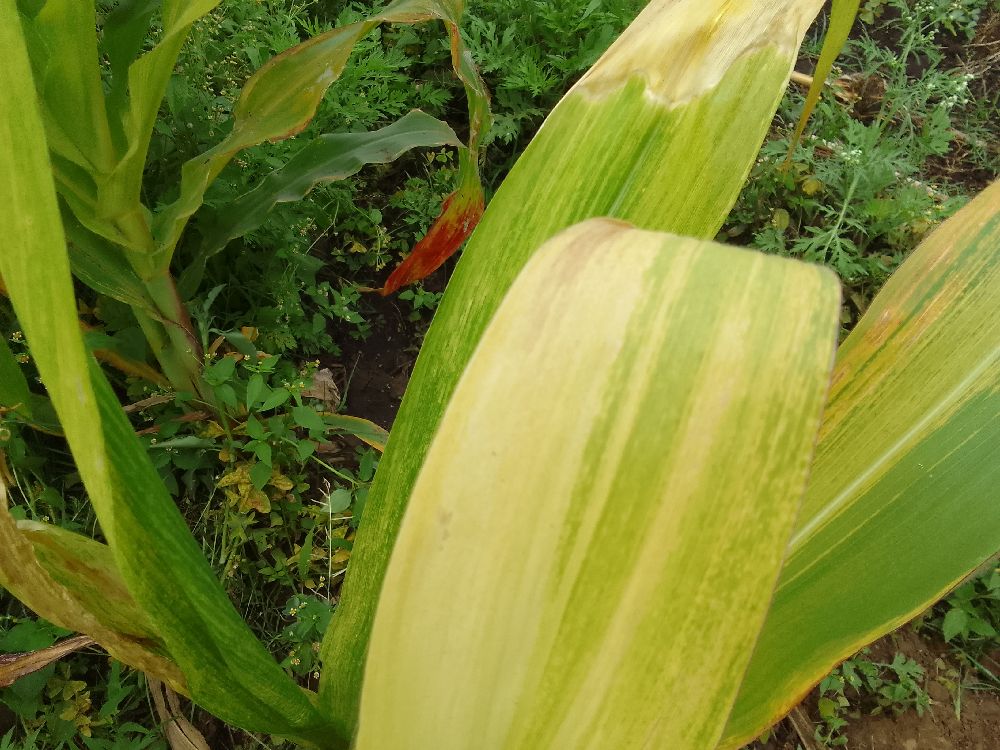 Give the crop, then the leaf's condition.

maize, maize lethal necrosis
